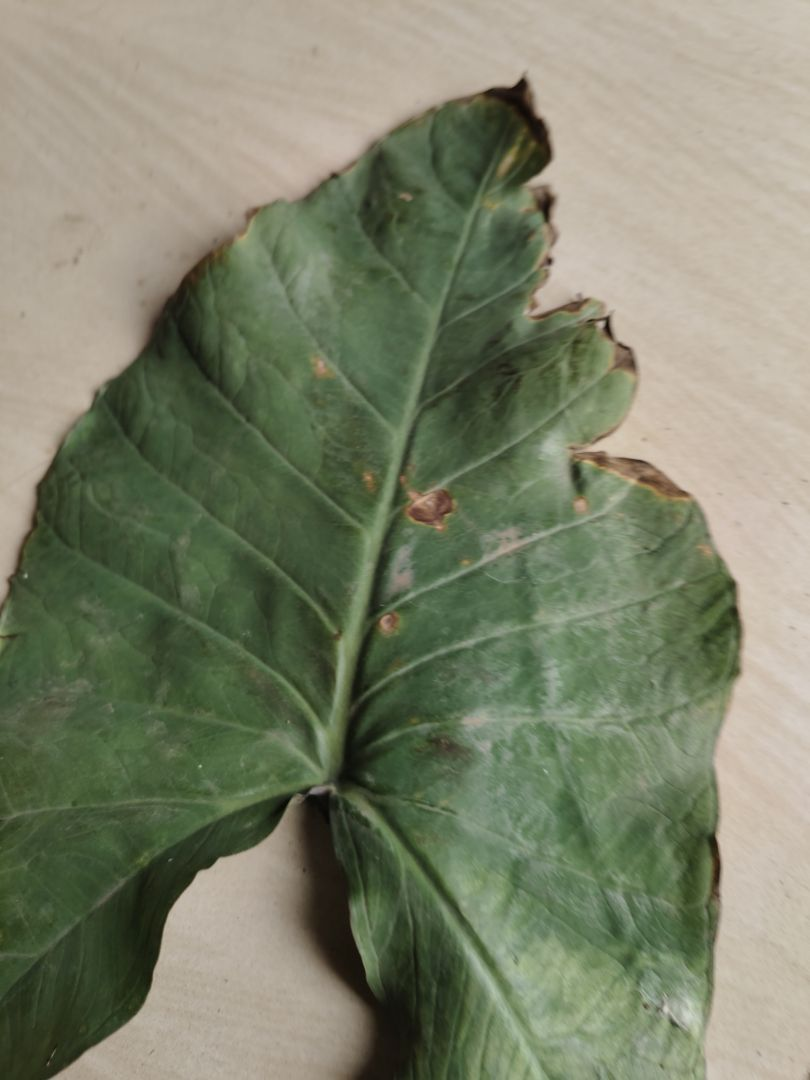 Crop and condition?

taro, leaf blight
